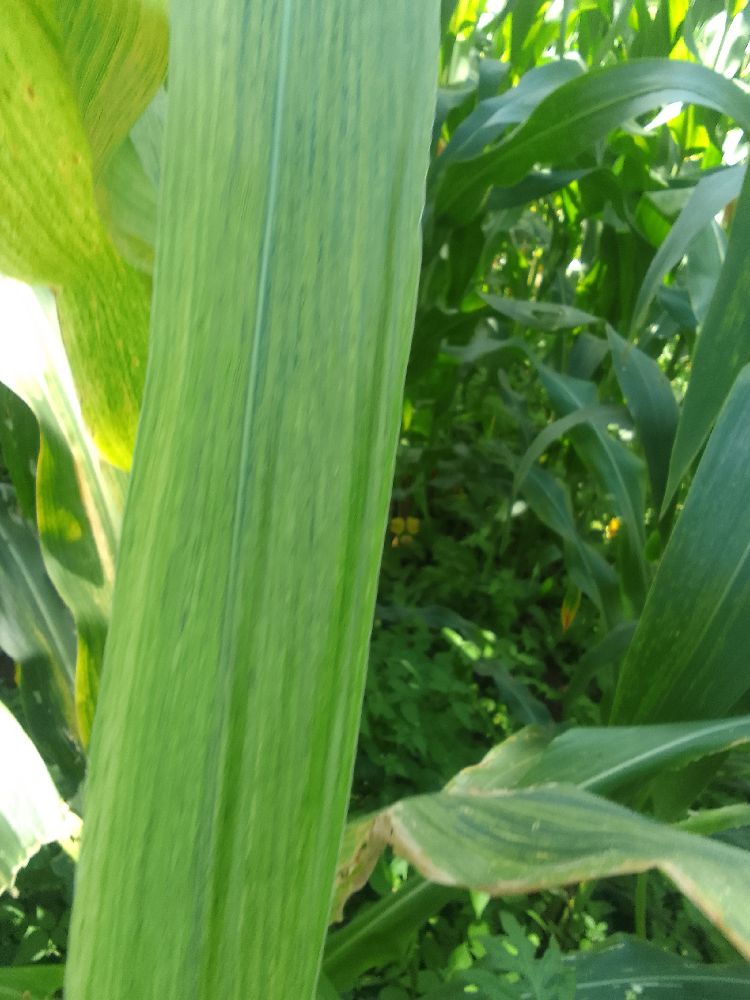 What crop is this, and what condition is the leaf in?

maize, maize lethal necrosis
